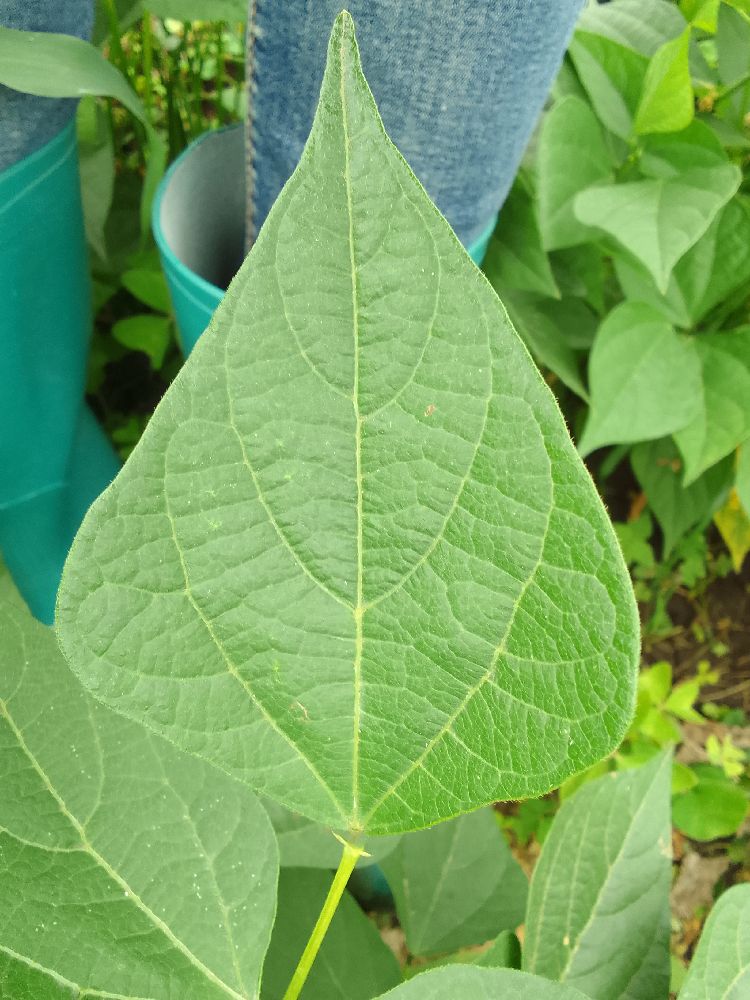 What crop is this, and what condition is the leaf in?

common bean, healthy
